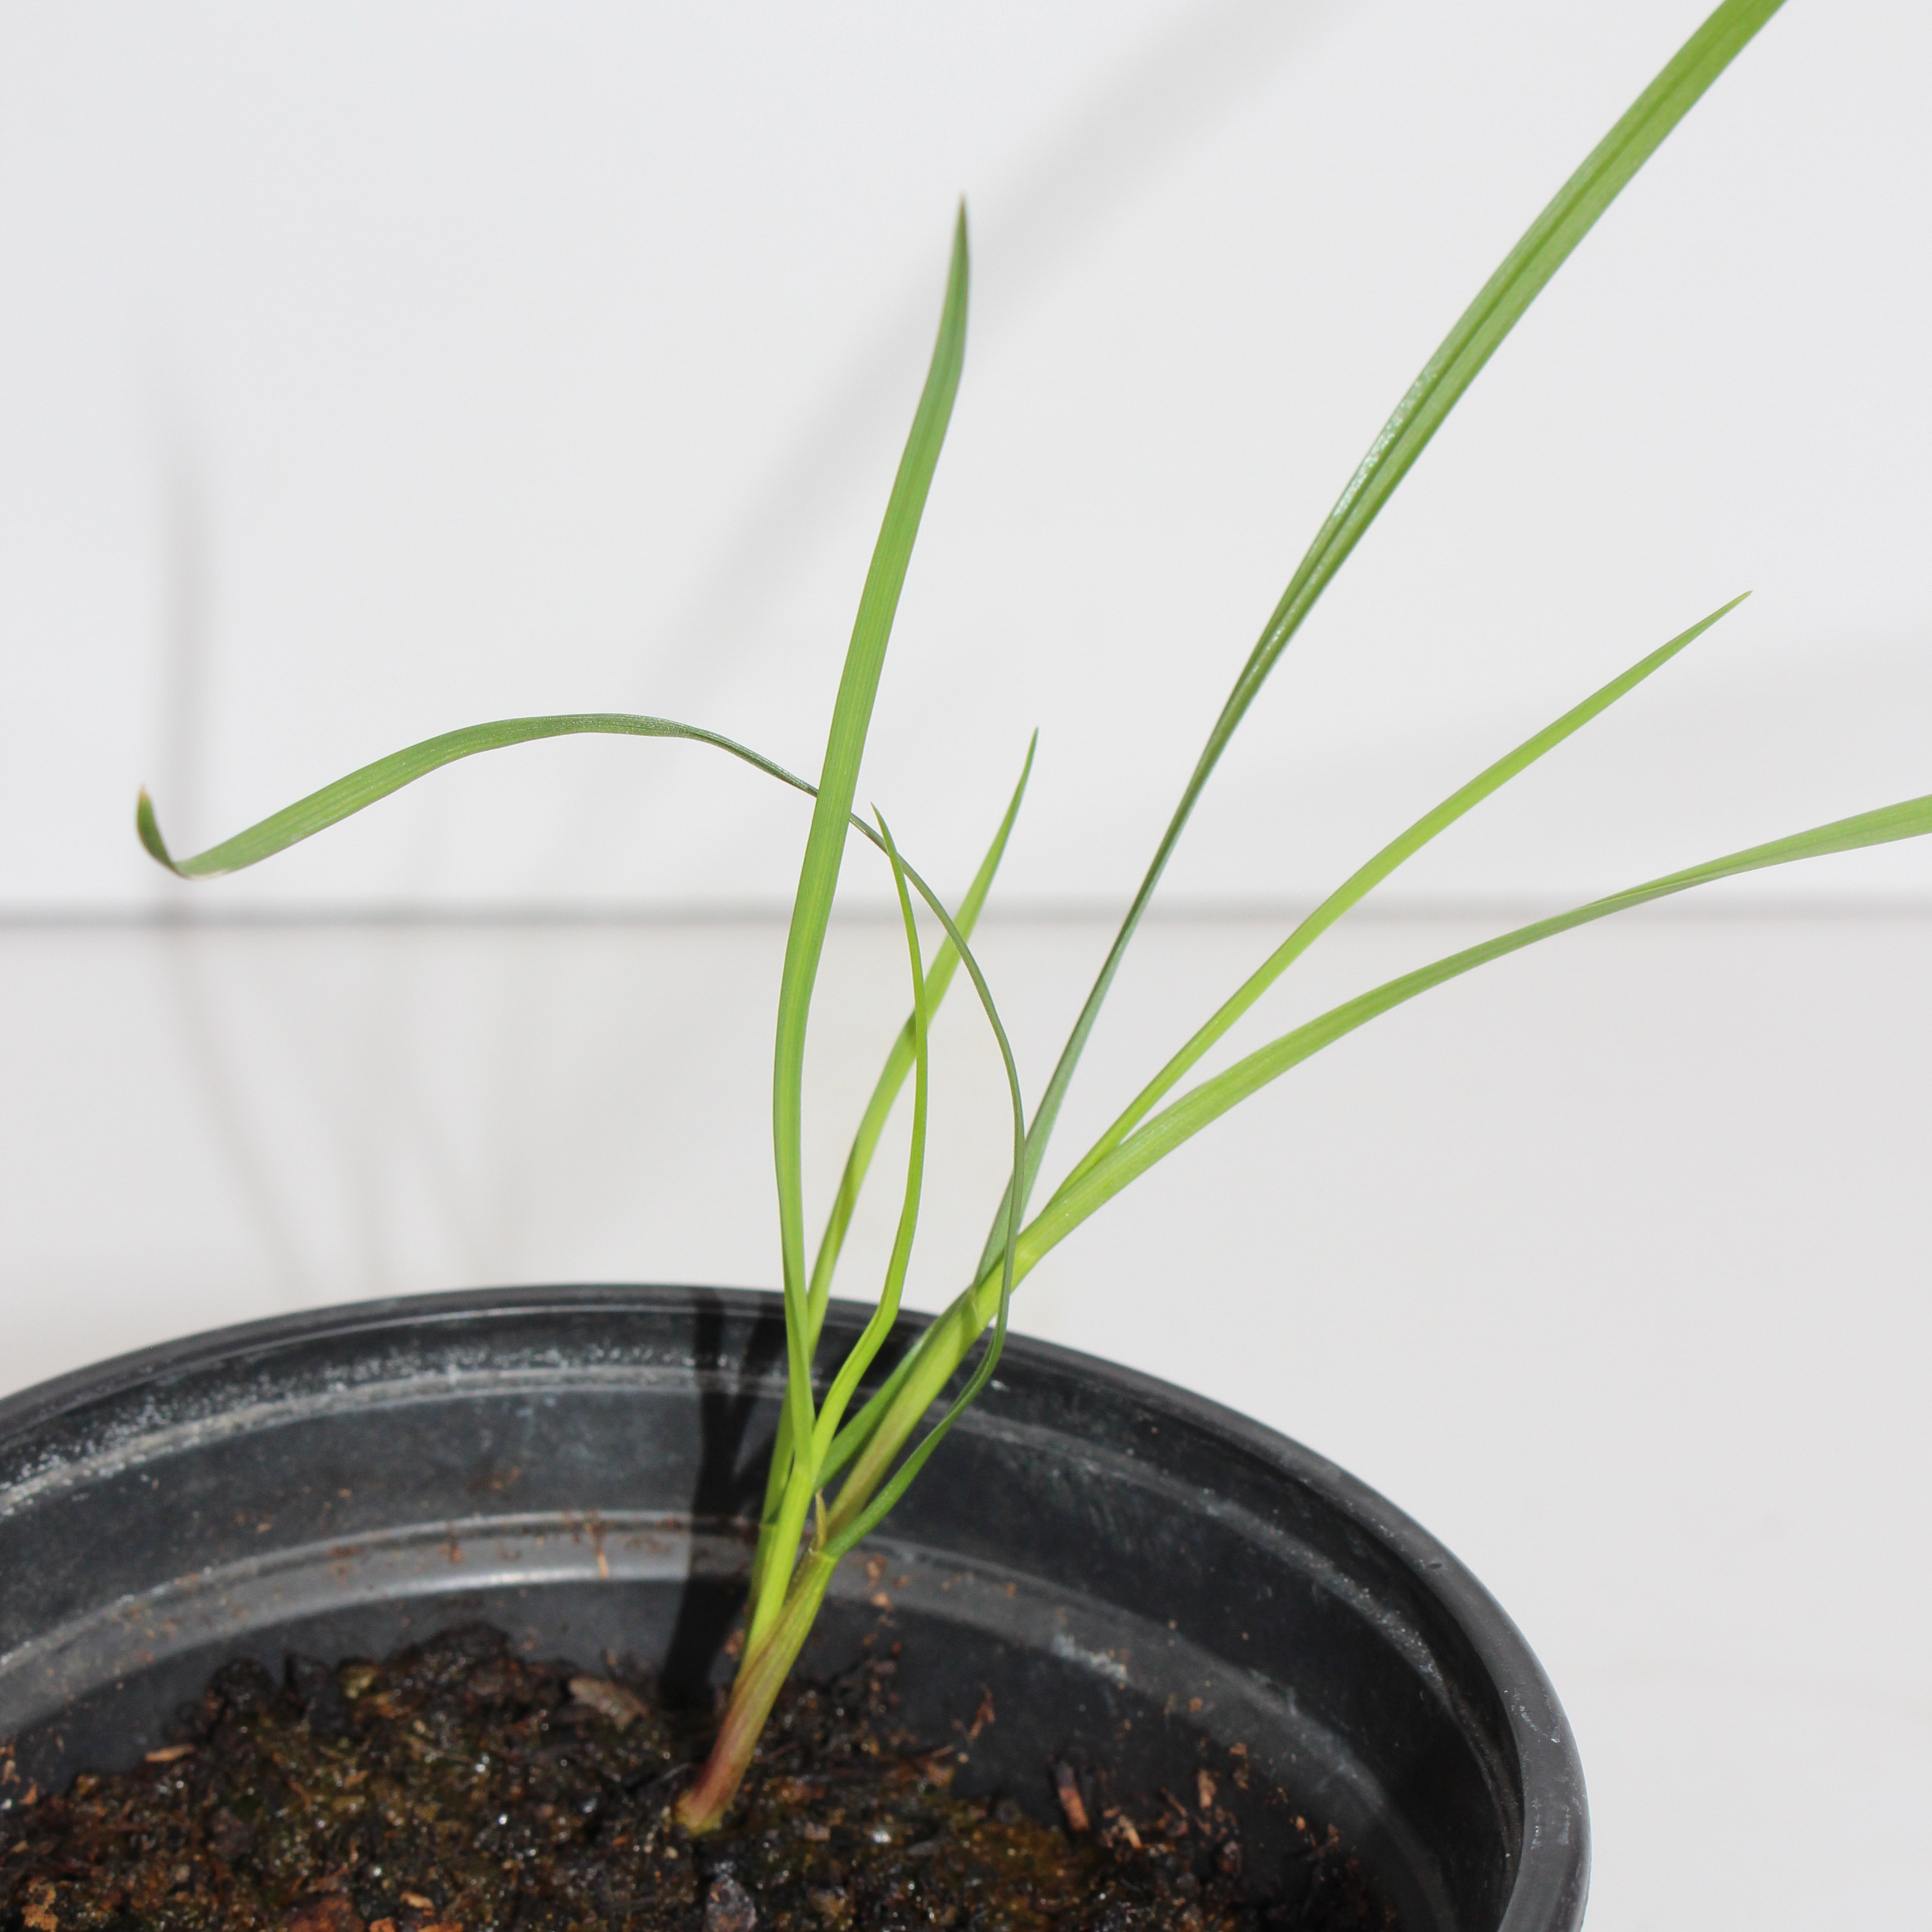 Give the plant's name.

Lolium multiflorum
